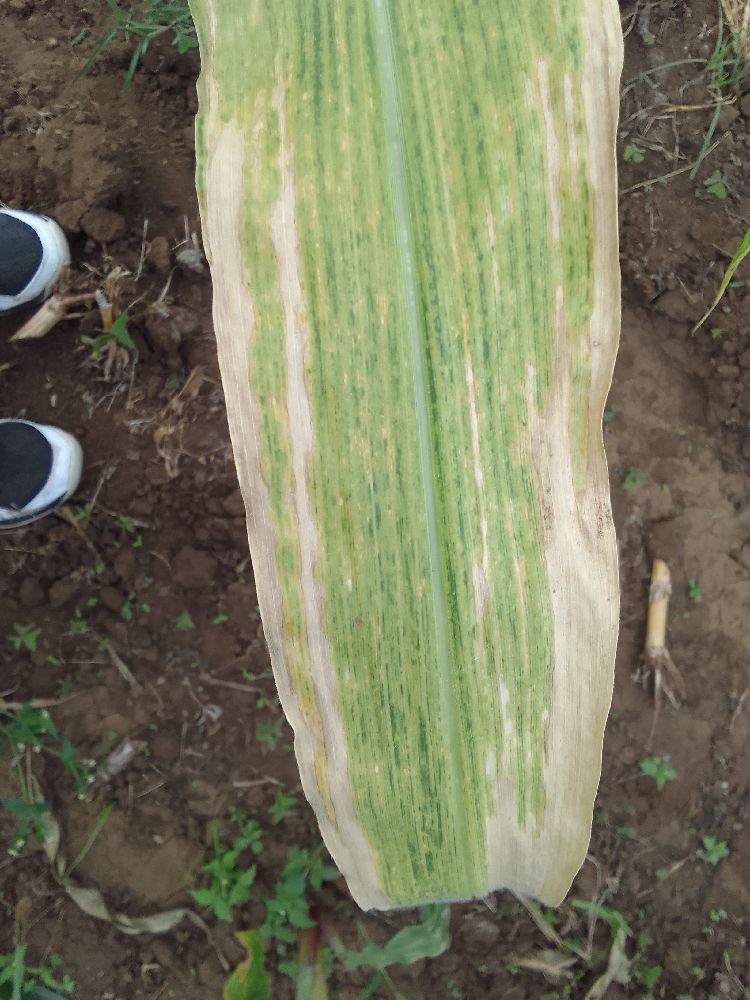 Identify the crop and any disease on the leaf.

maize, maize lethal necrosis
